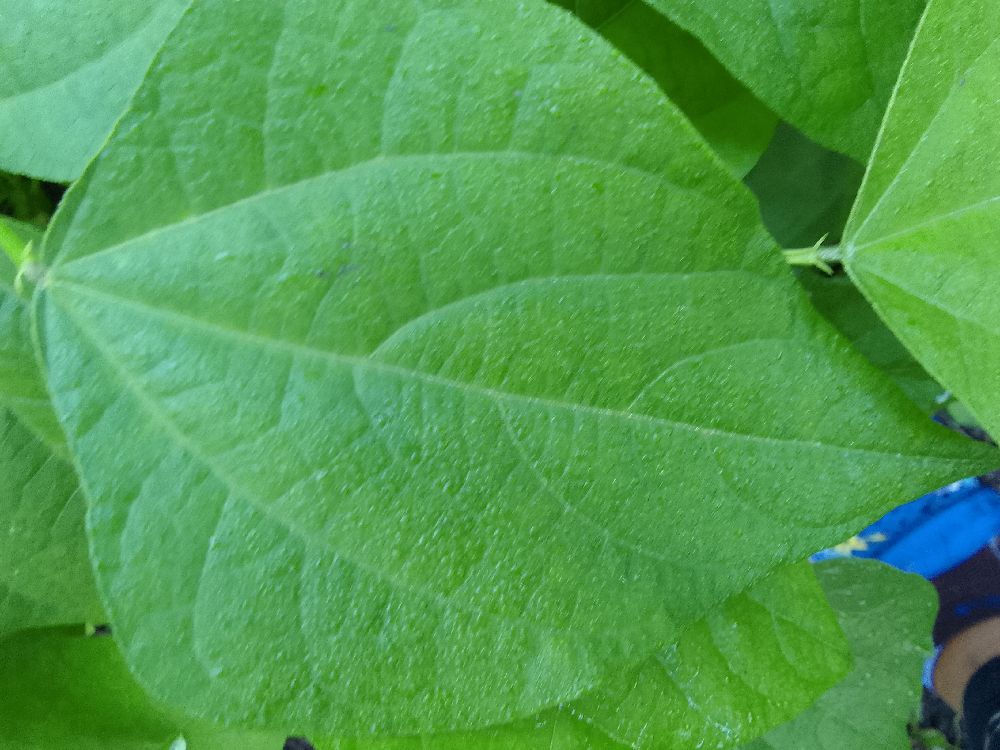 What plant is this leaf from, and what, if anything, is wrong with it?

common bean, healthy
